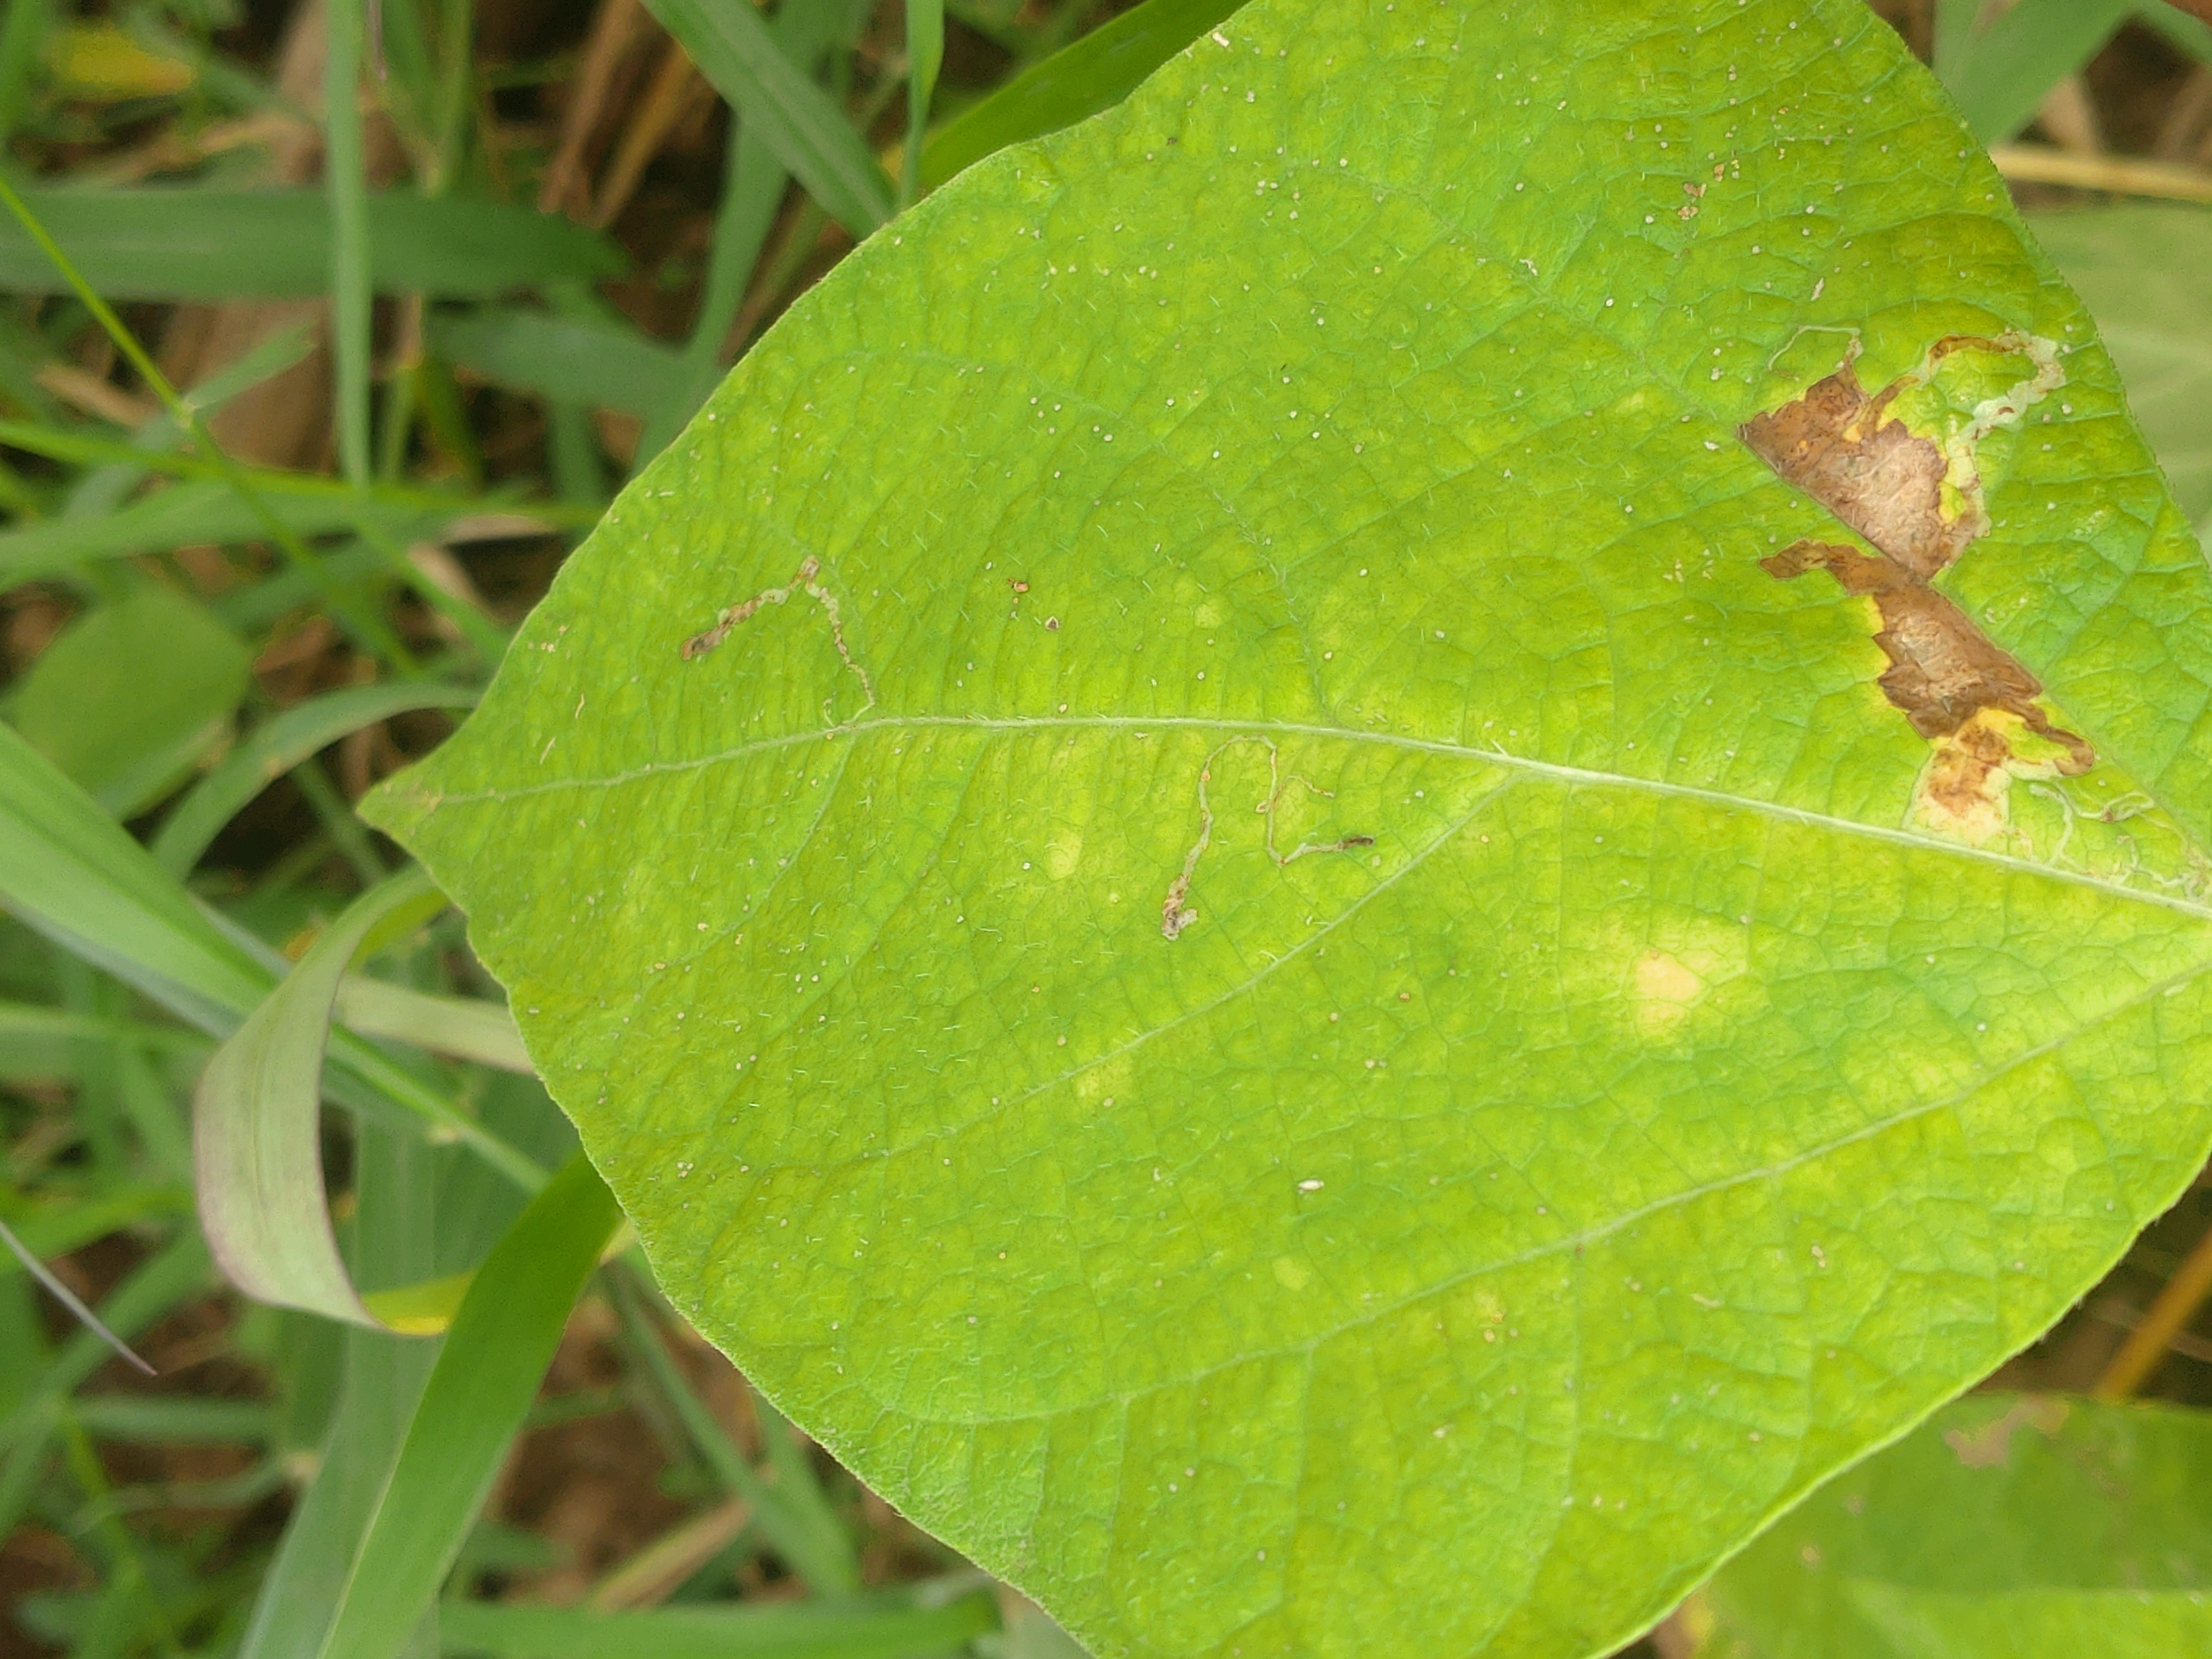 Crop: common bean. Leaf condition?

rust
